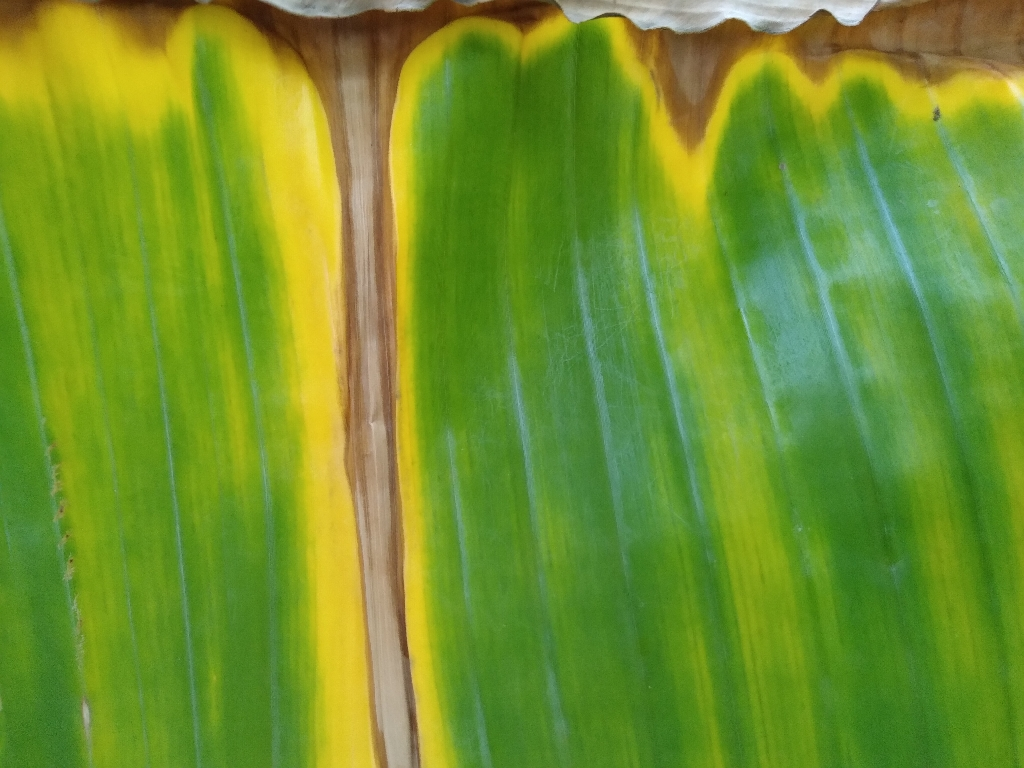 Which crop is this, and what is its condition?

banana, fusarium wilt race 1
